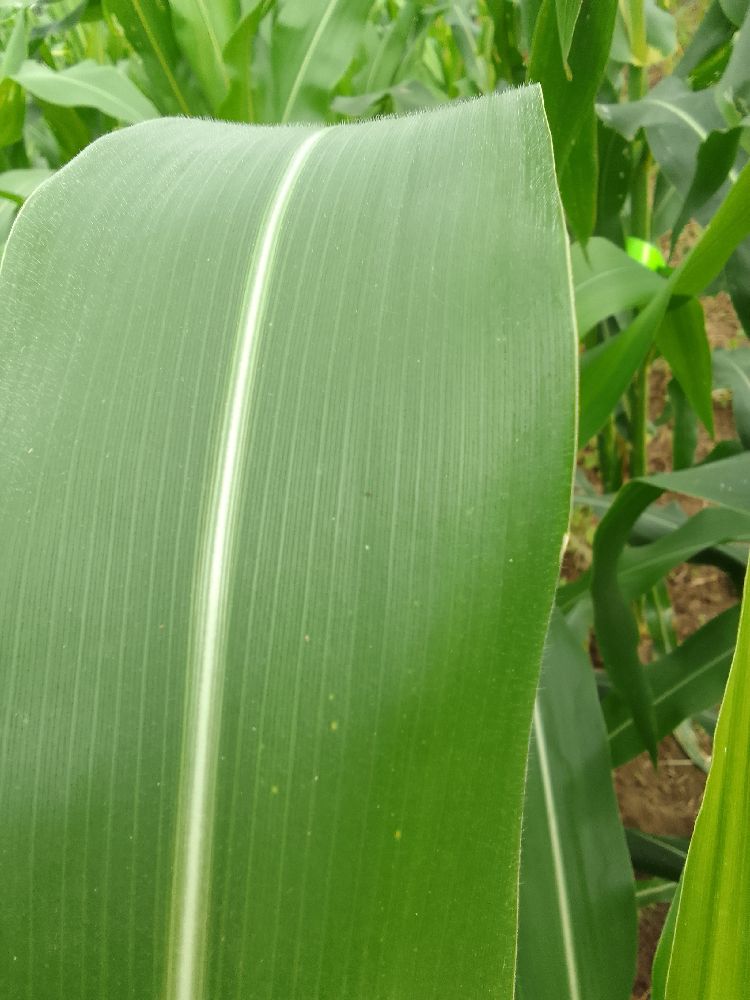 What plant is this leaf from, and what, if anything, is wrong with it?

maize, healthy
